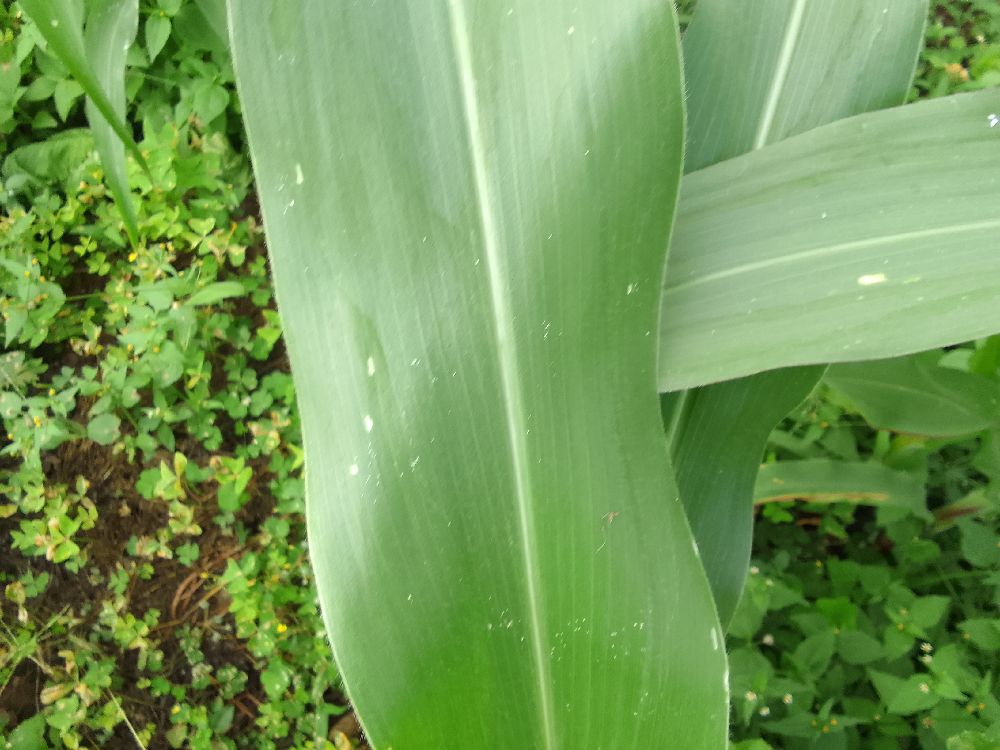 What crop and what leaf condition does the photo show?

maize, healthy
